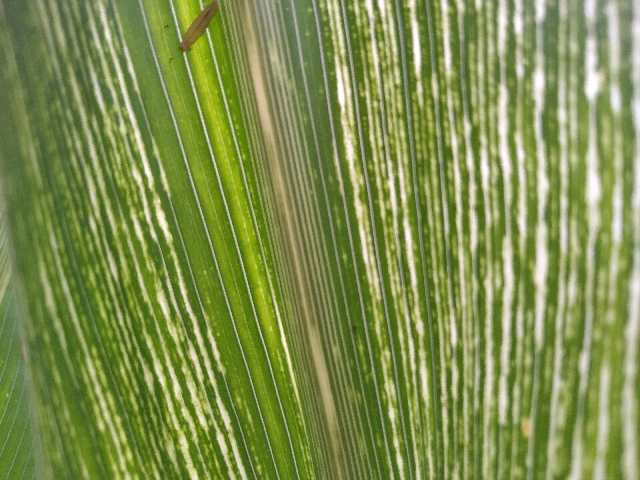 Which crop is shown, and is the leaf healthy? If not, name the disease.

maize, maize streak virus
